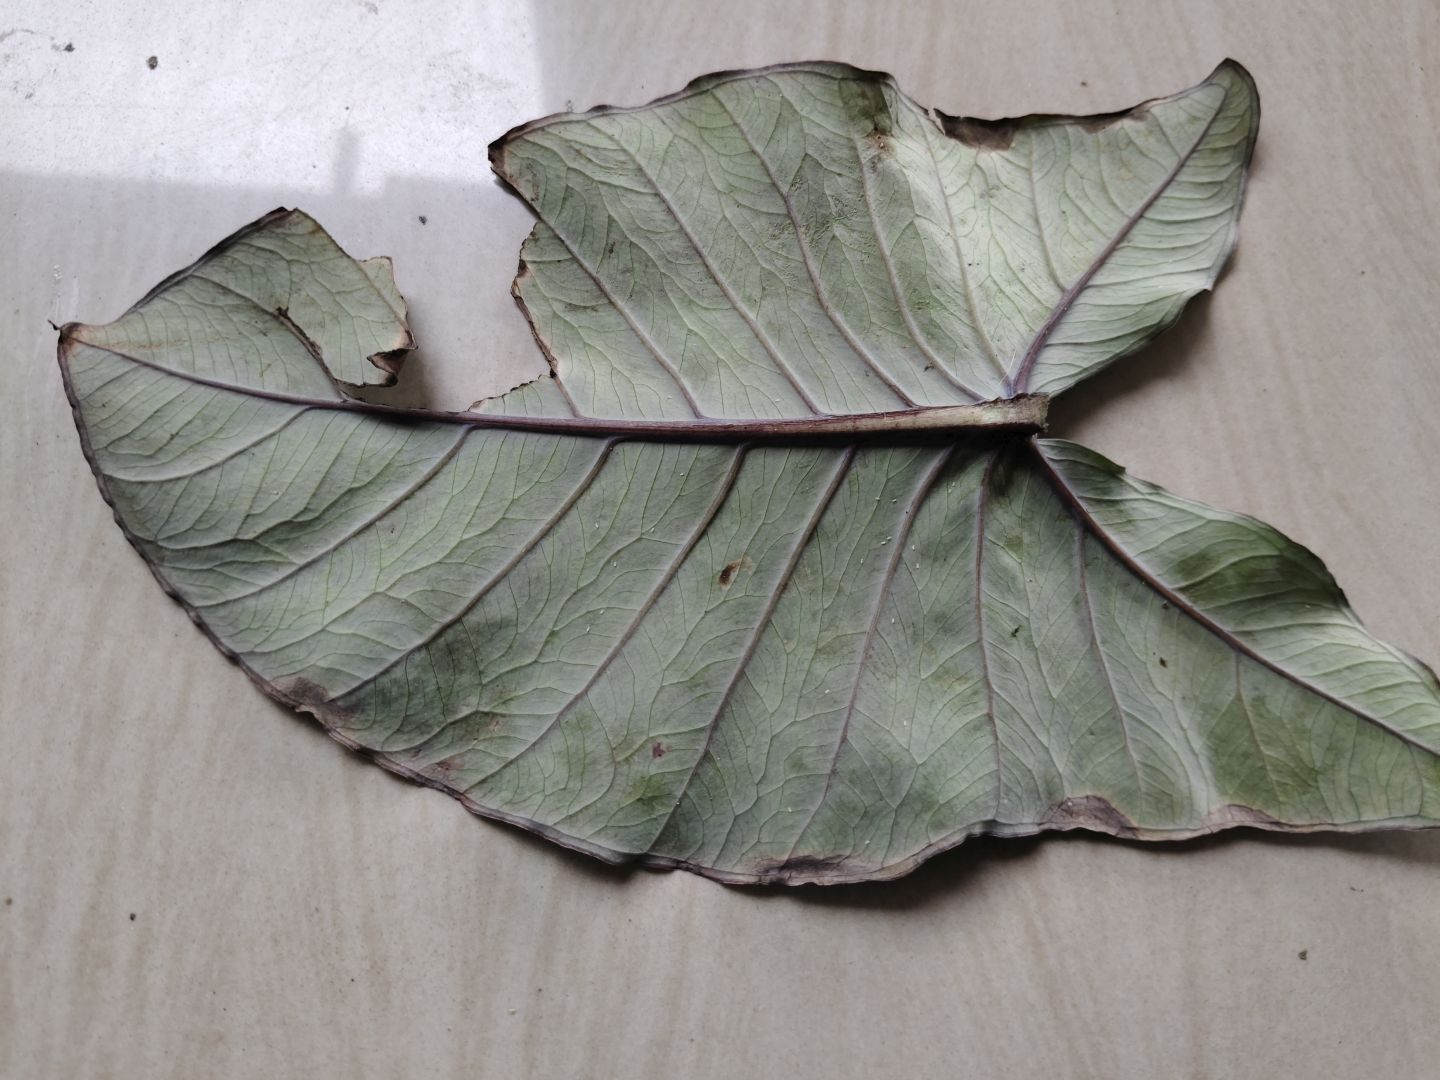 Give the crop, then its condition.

taro, leaf blight
